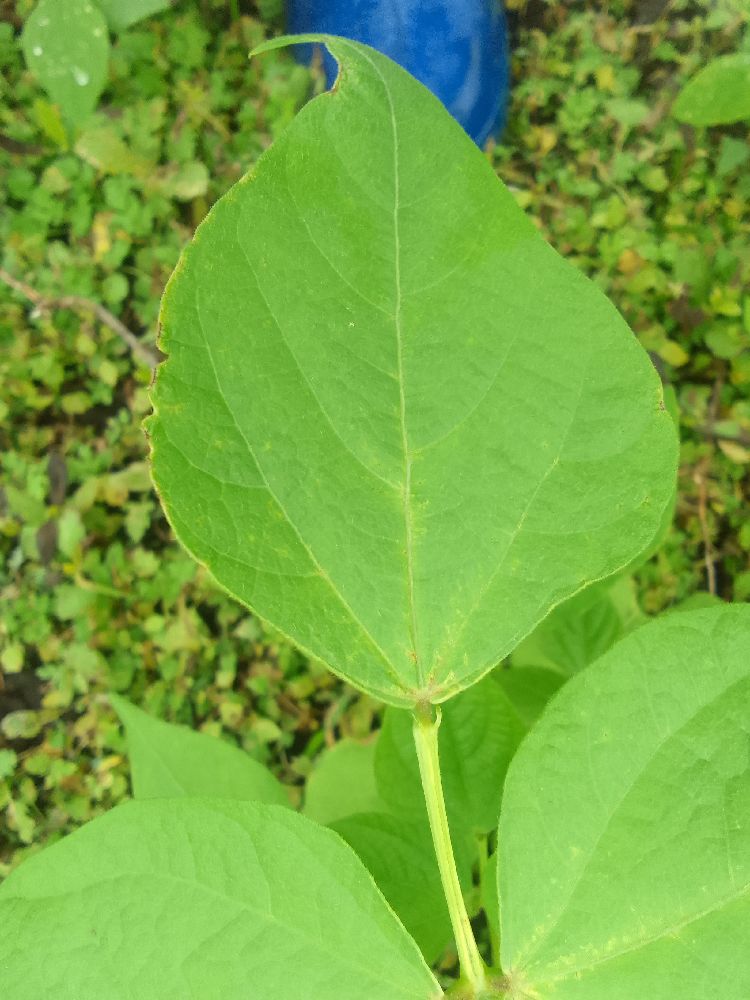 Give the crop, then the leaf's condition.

common bean, healthy
